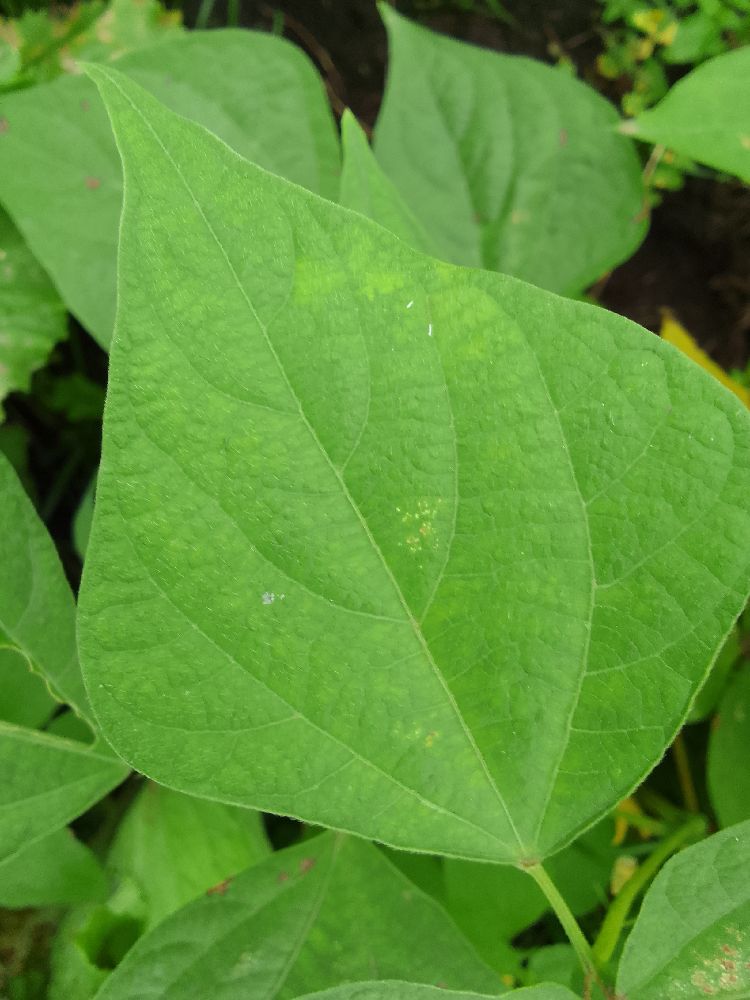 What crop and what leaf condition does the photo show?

maize, healthy
